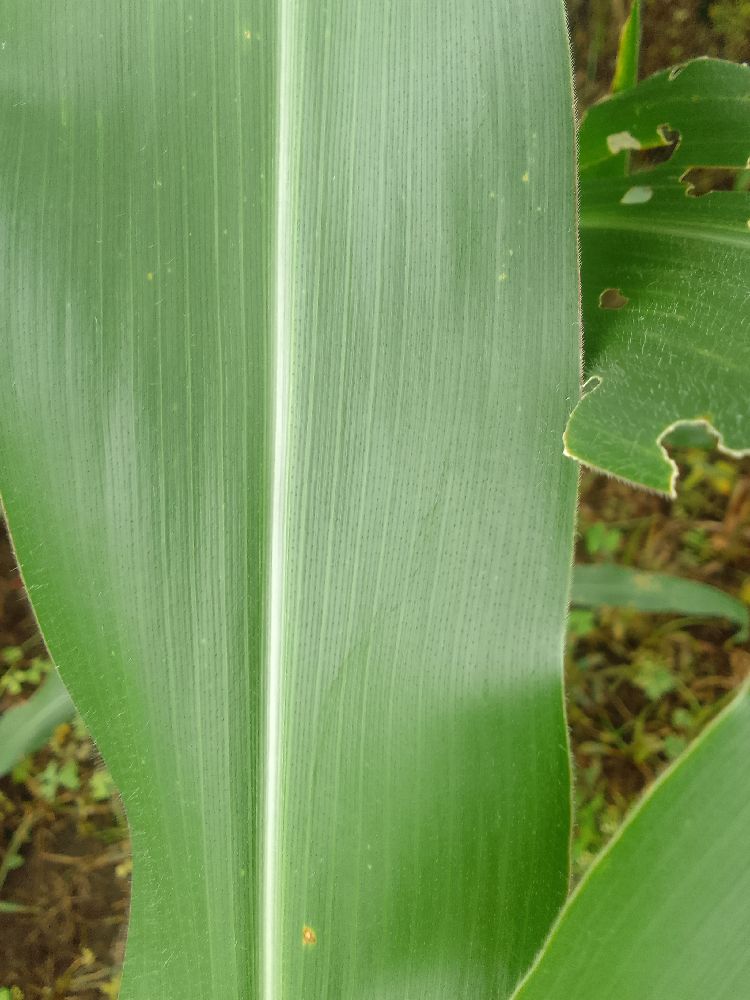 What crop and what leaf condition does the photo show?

maize, healthy
